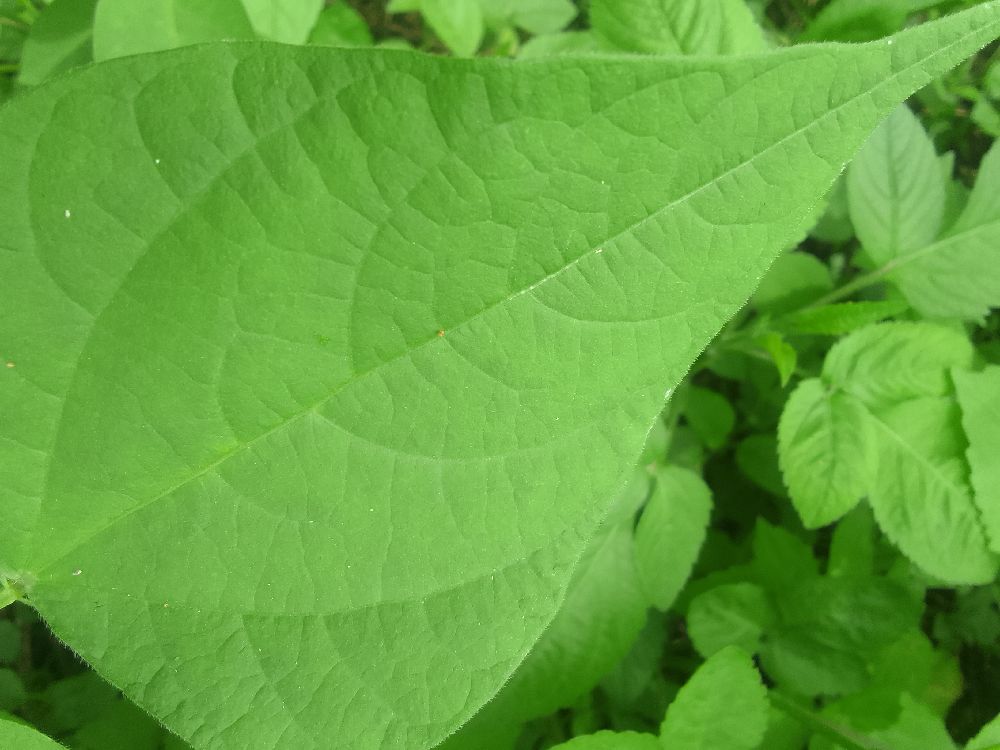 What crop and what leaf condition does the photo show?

common bean, healthy
